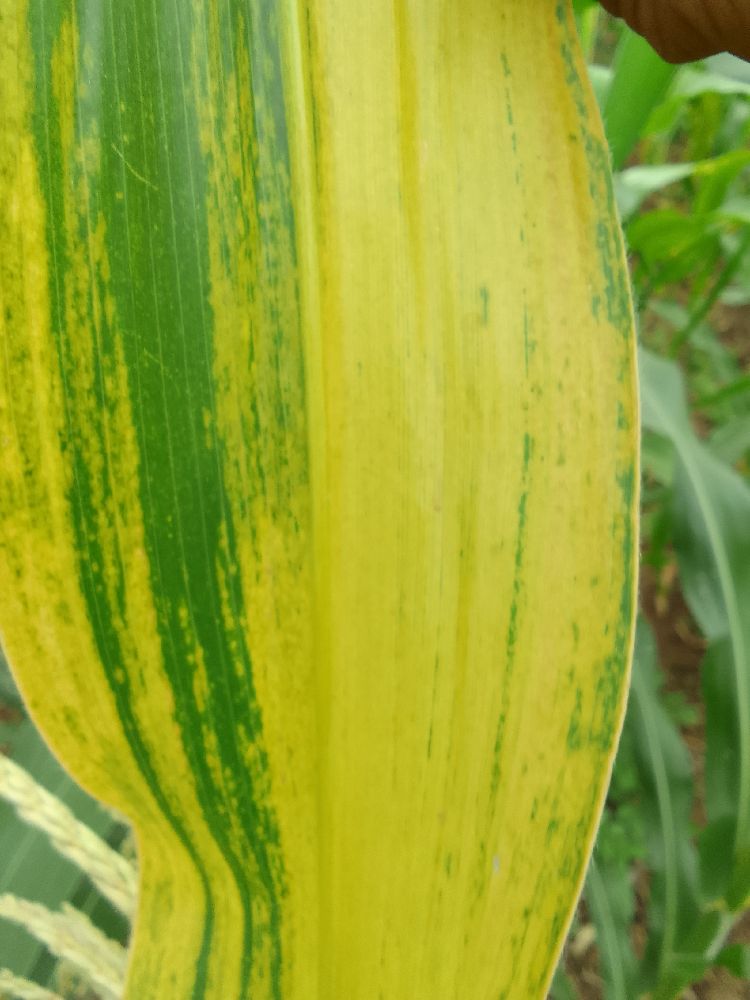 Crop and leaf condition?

maize, maize lethal necrosis
